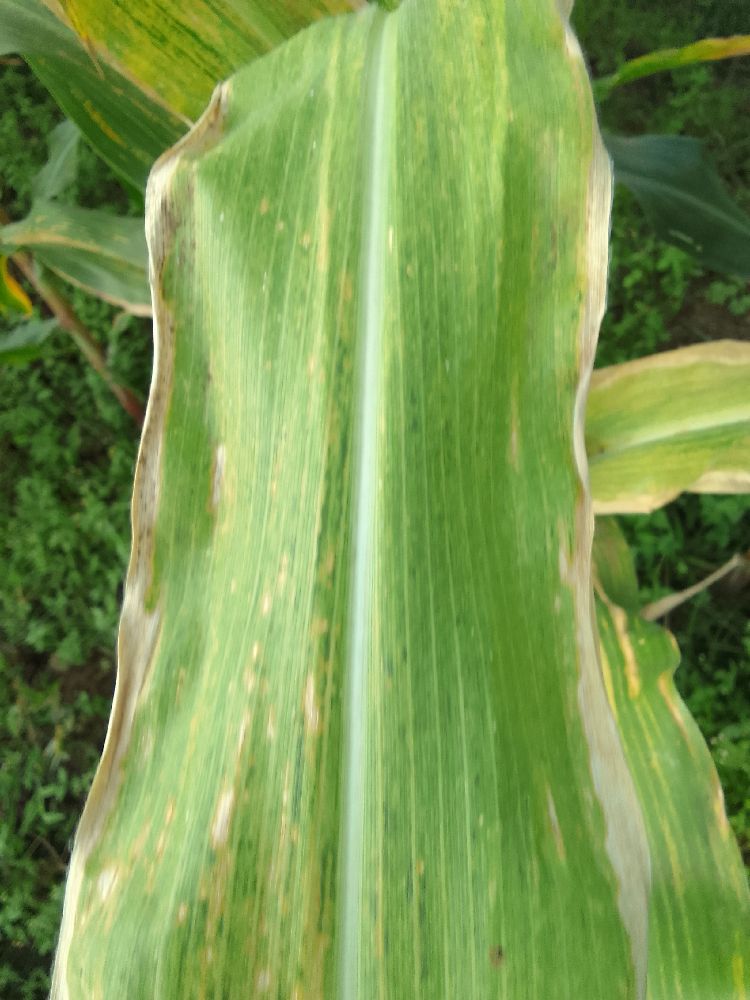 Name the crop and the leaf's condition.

maize, maize lethal necrosis
